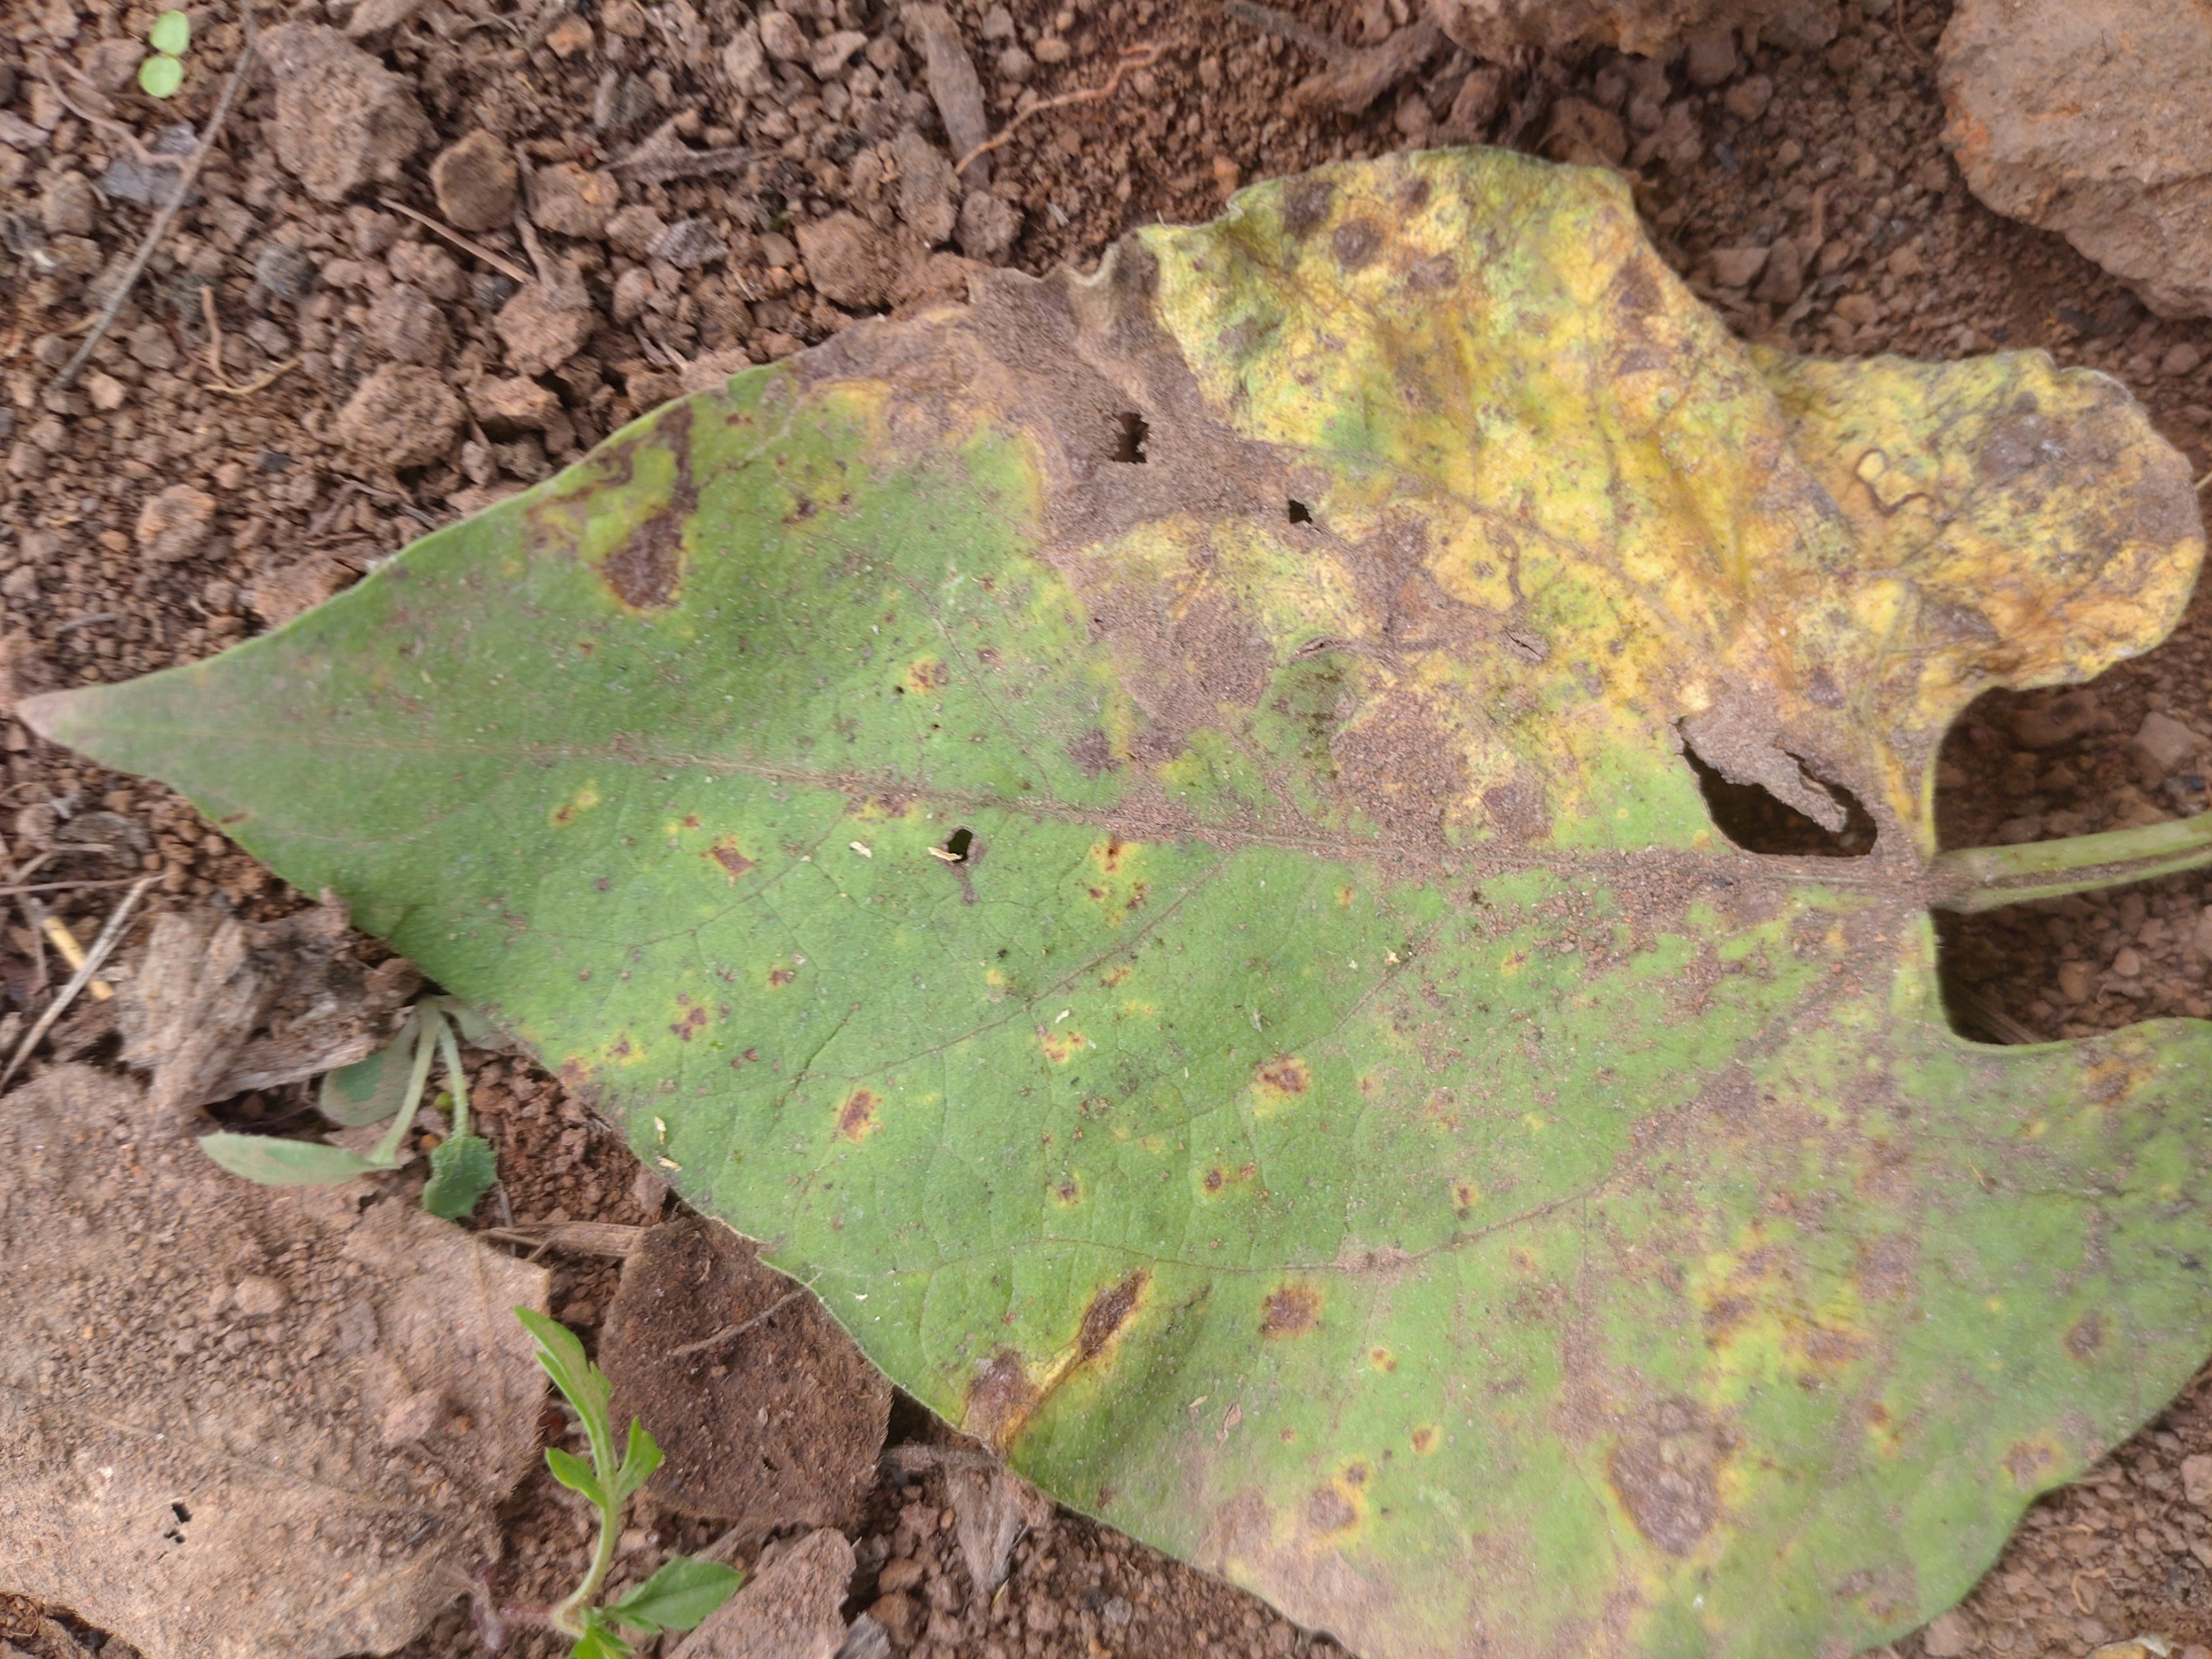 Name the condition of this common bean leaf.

rust
